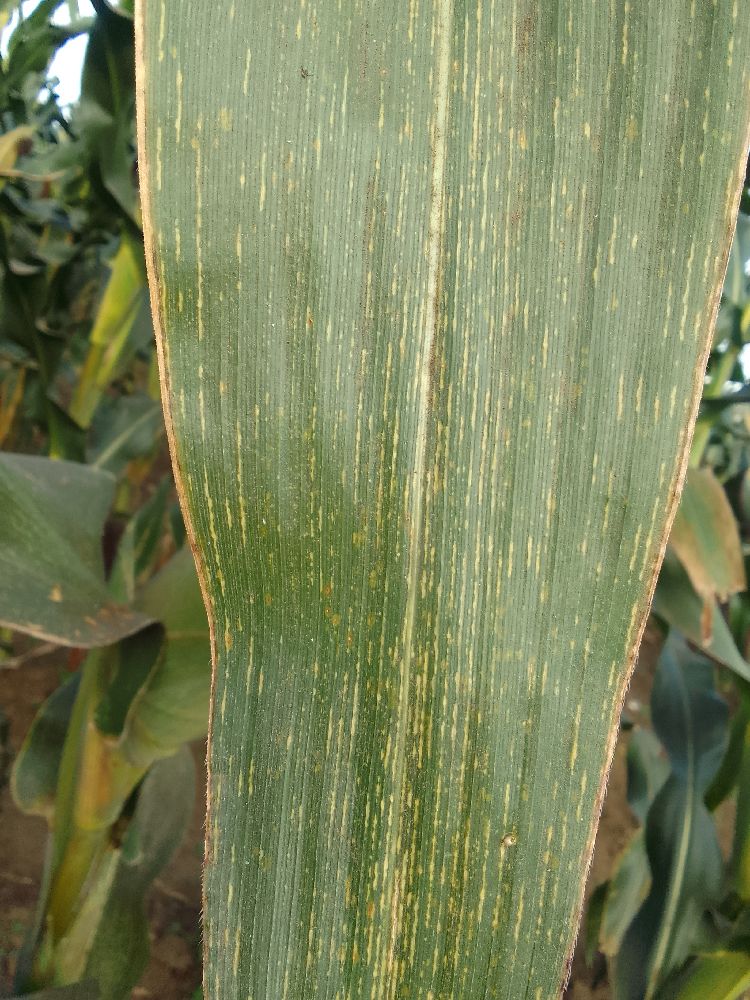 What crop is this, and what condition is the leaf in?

maize, maize streak virus
